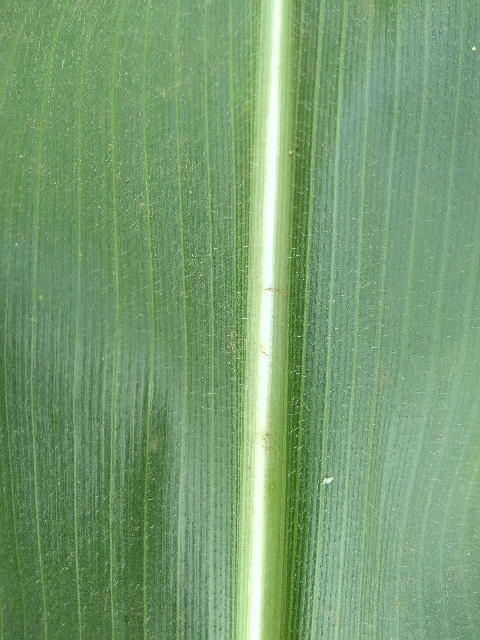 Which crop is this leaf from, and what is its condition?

maize, healthy
